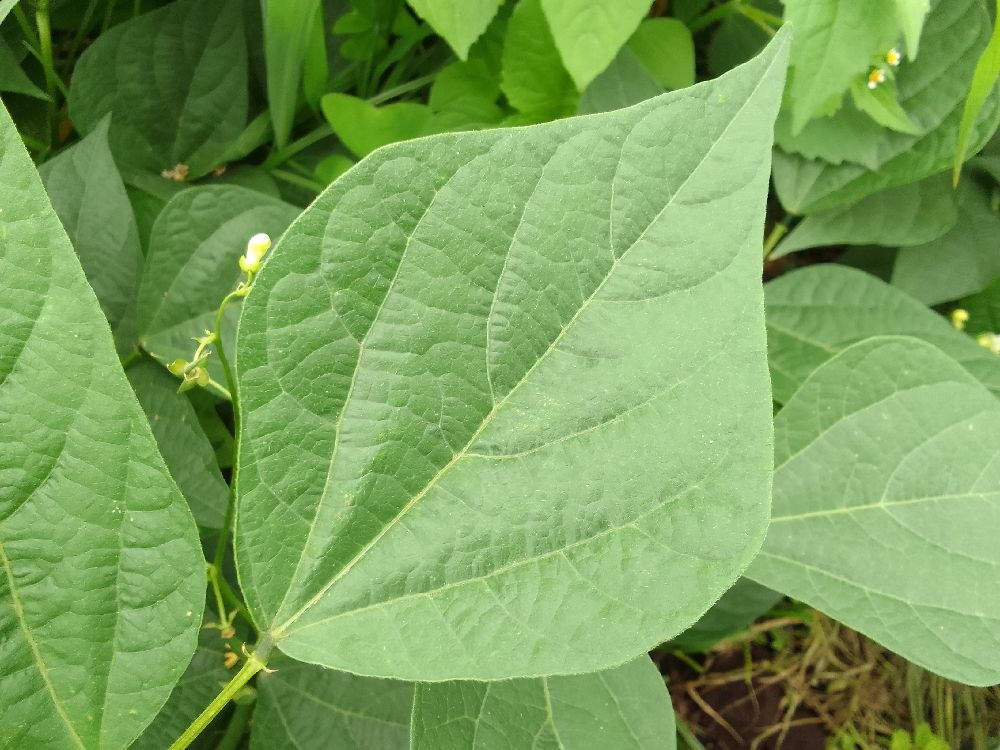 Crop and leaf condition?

common bean, healthy
